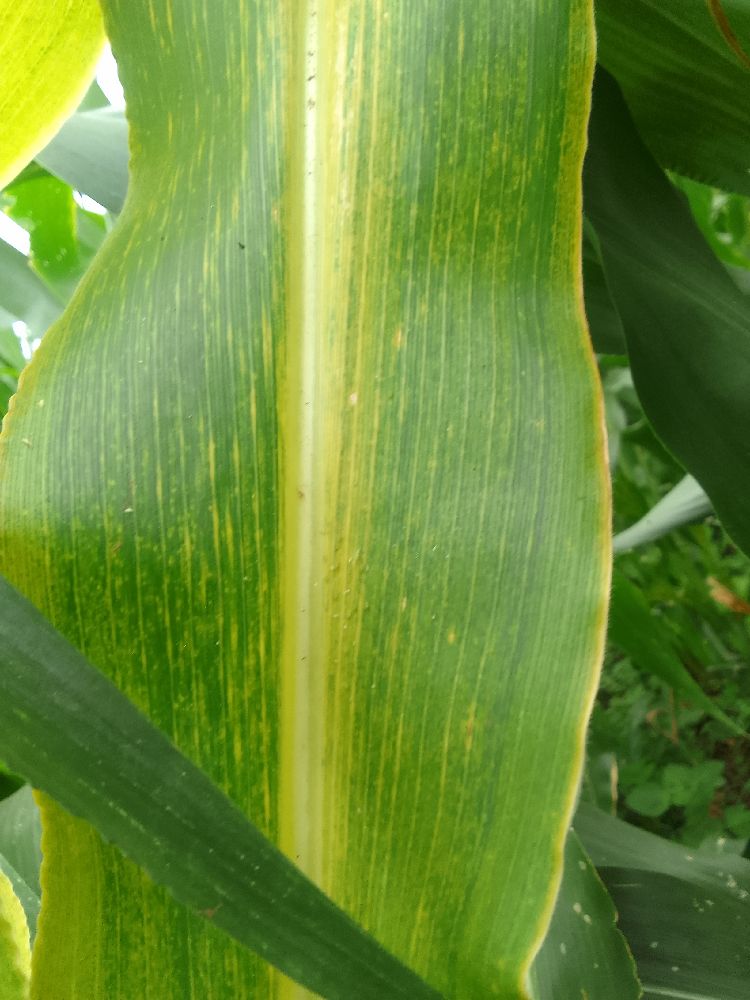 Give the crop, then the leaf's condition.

maize, maize lethal necrosis
